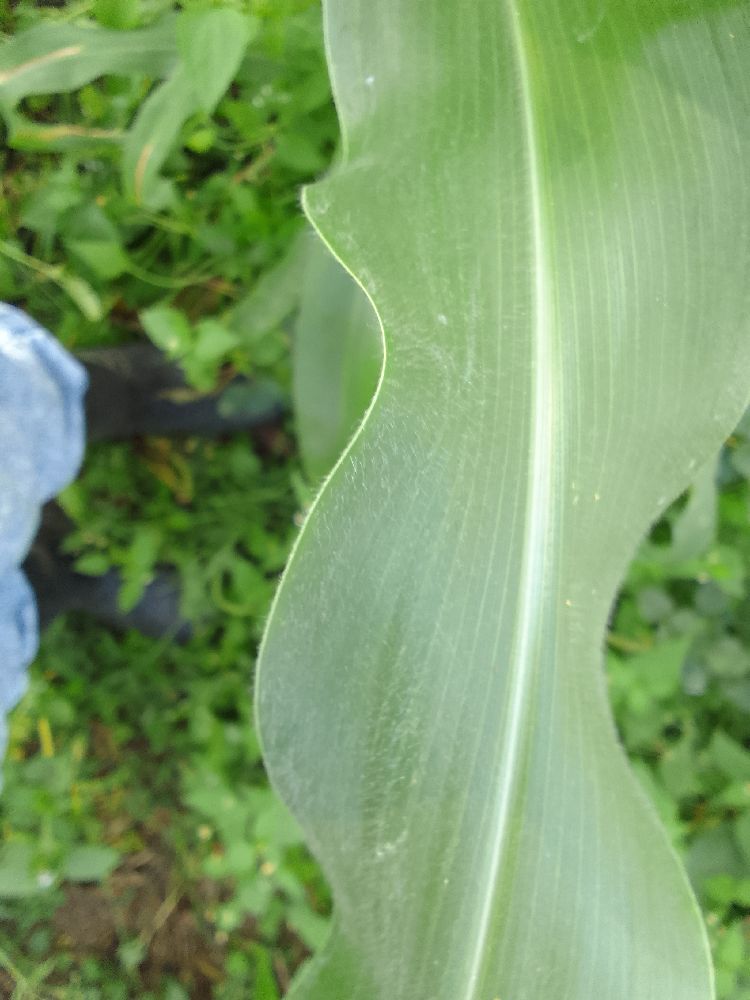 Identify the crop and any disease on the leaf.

maize, healthy
